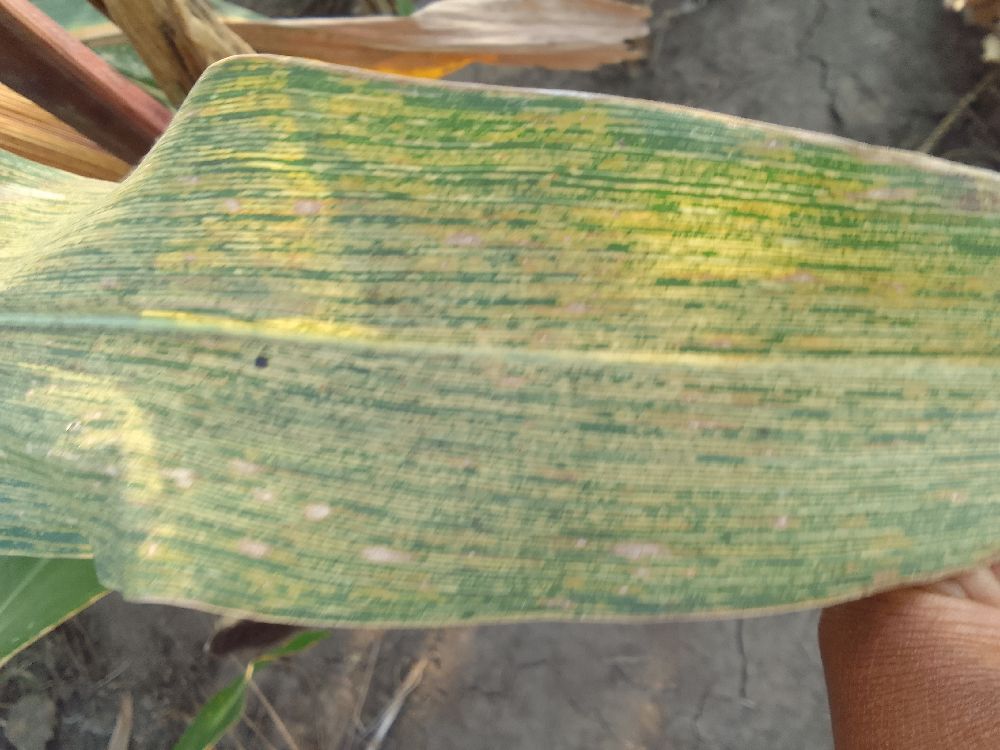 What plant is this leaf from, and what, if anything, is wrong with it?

maize, maize streak virus
